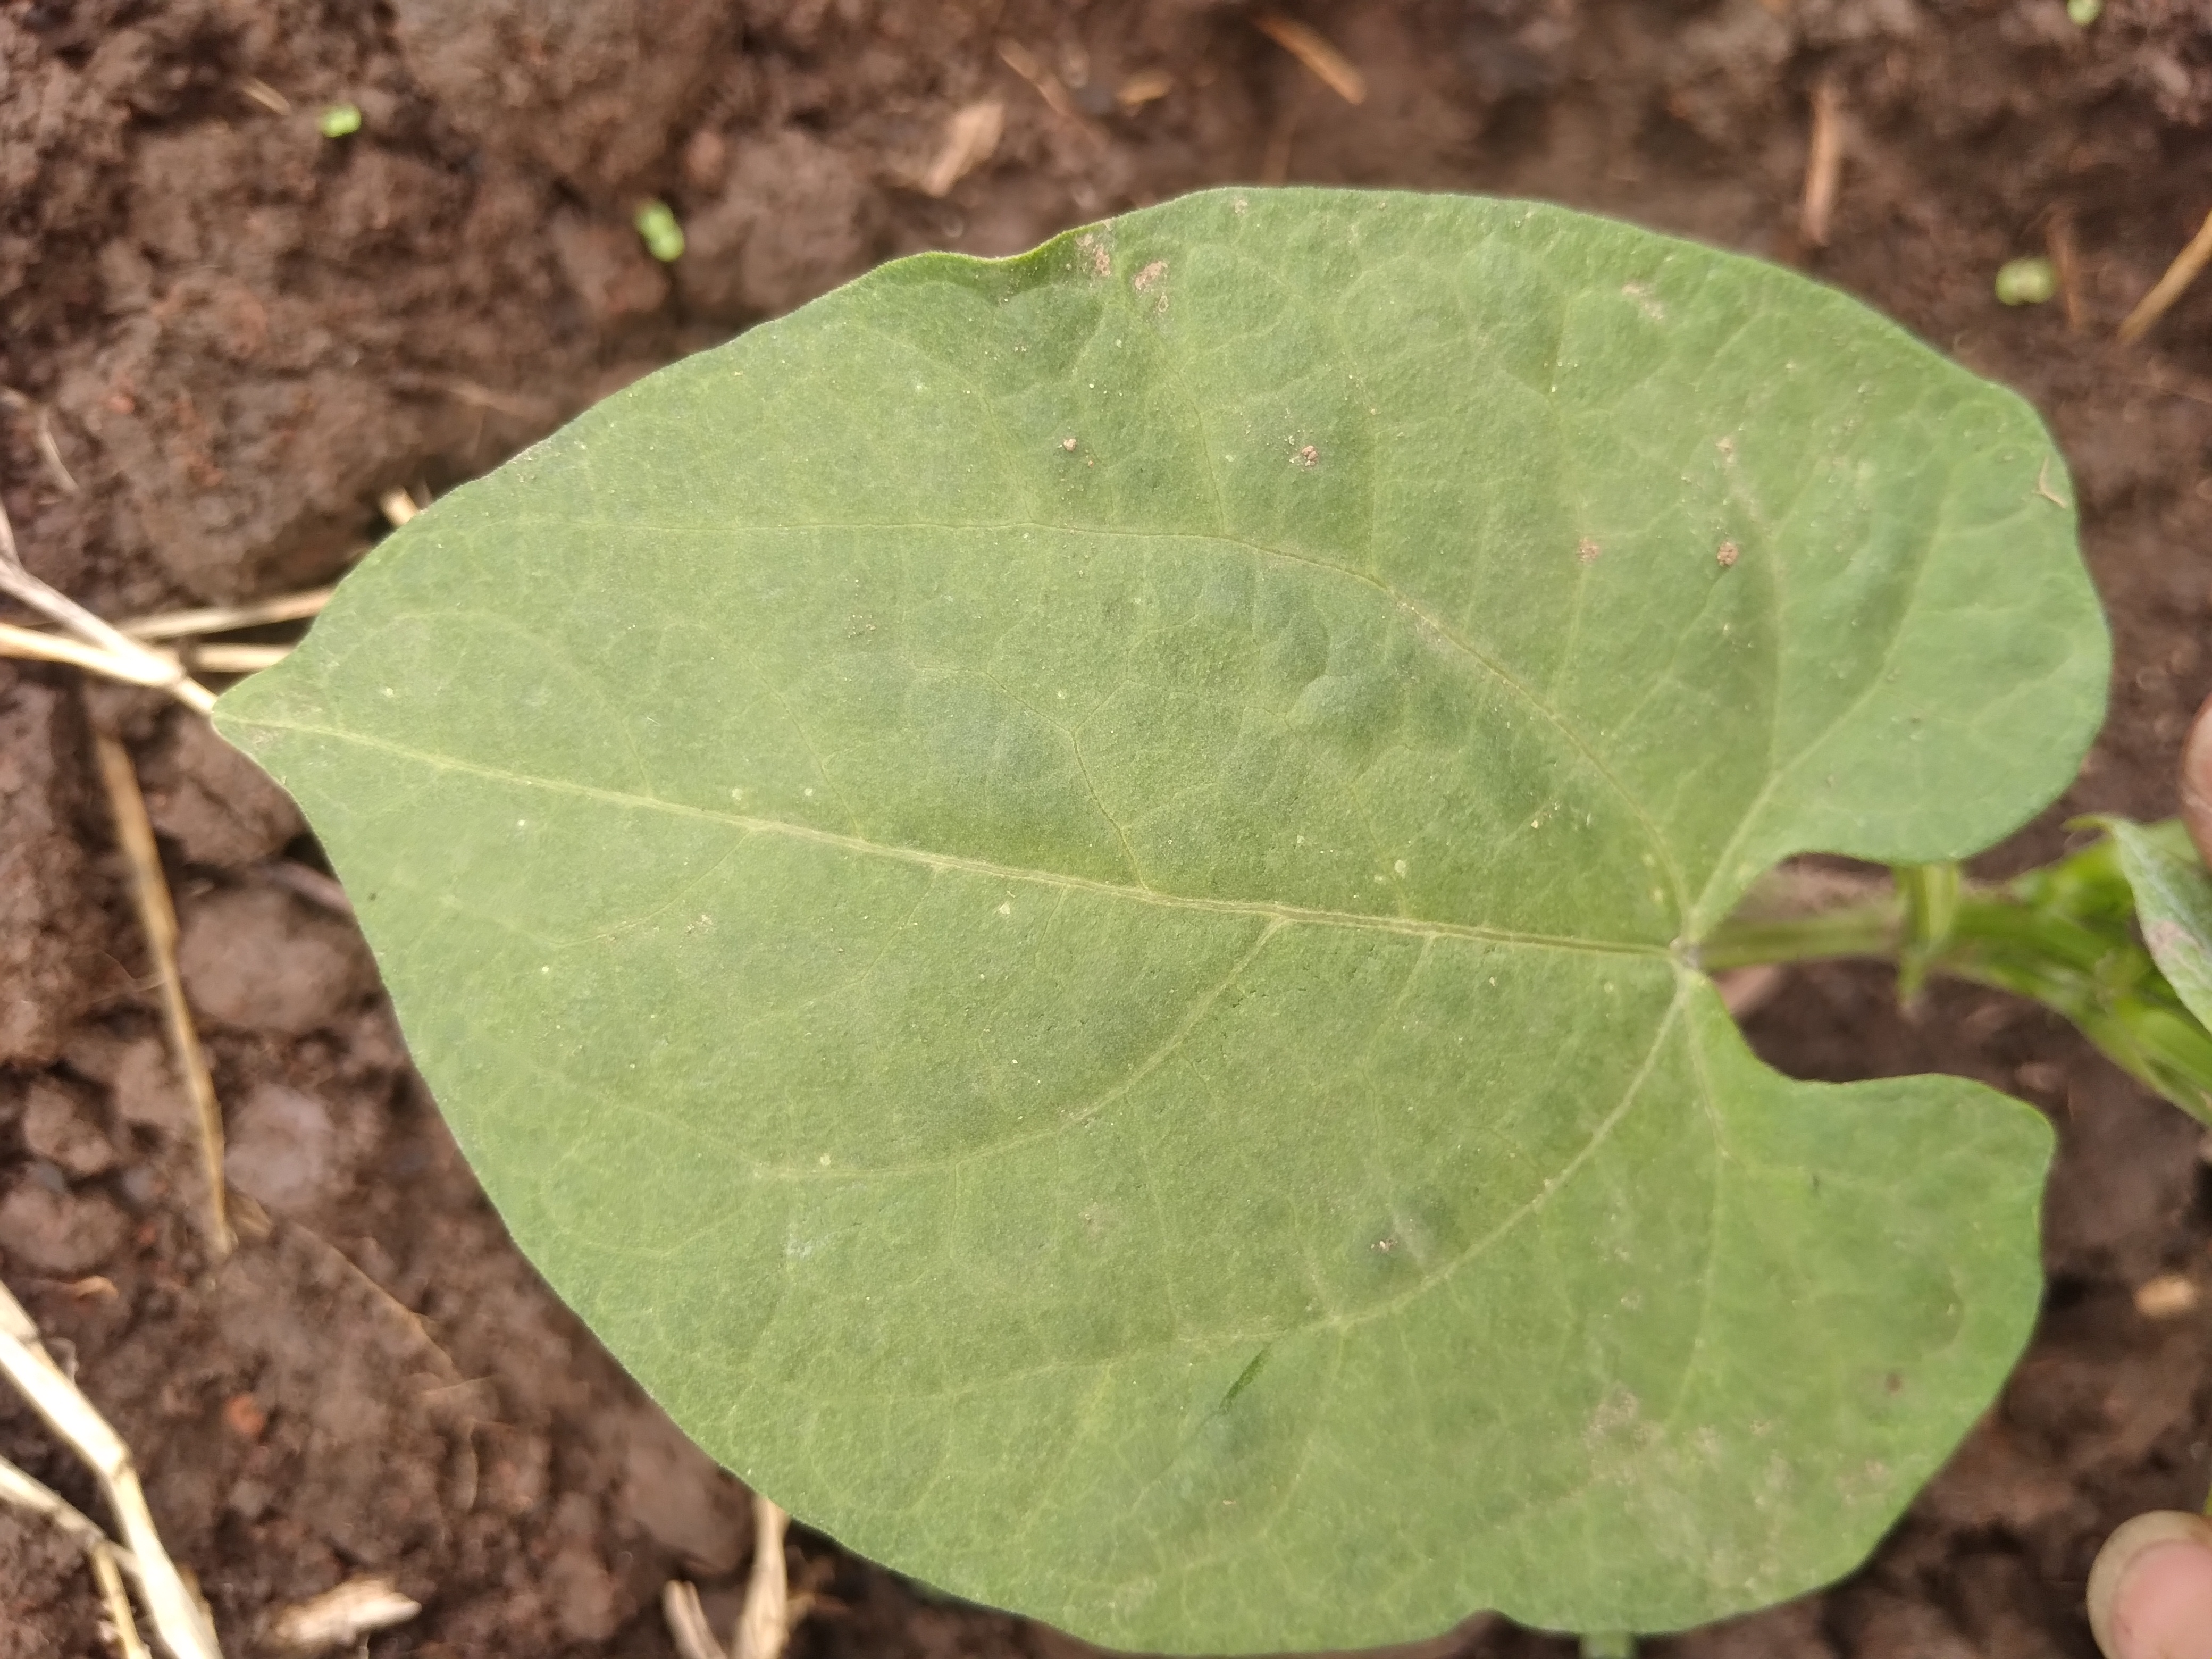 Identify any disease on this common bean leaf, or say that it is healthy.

healthy
